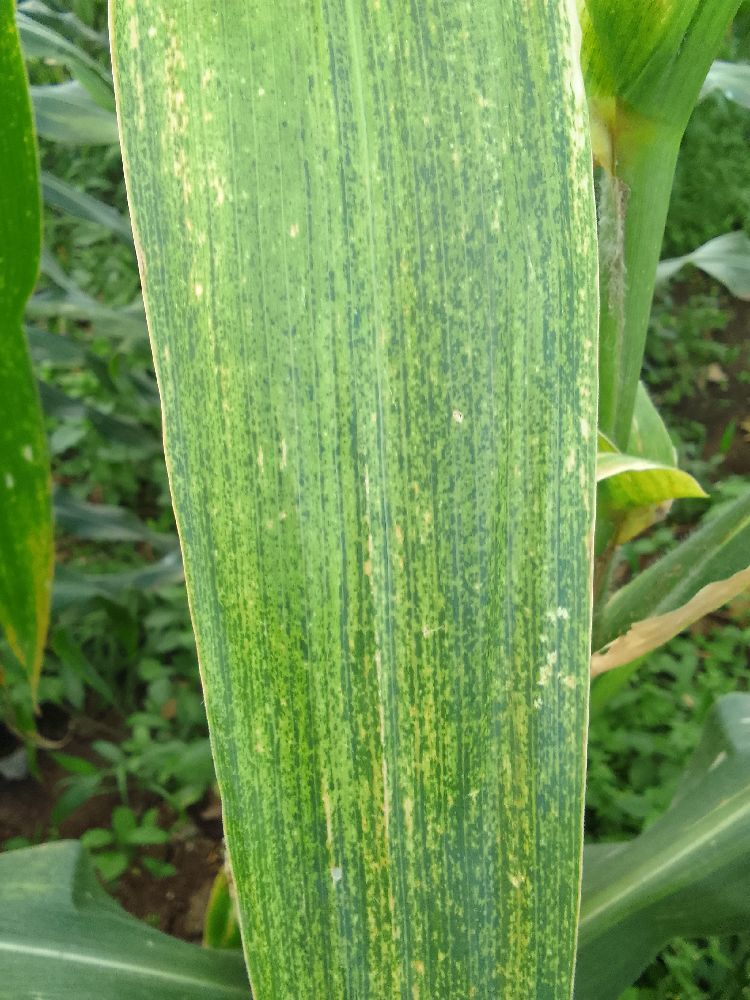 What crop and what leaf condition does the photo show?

maize, maize lethal necrosis
